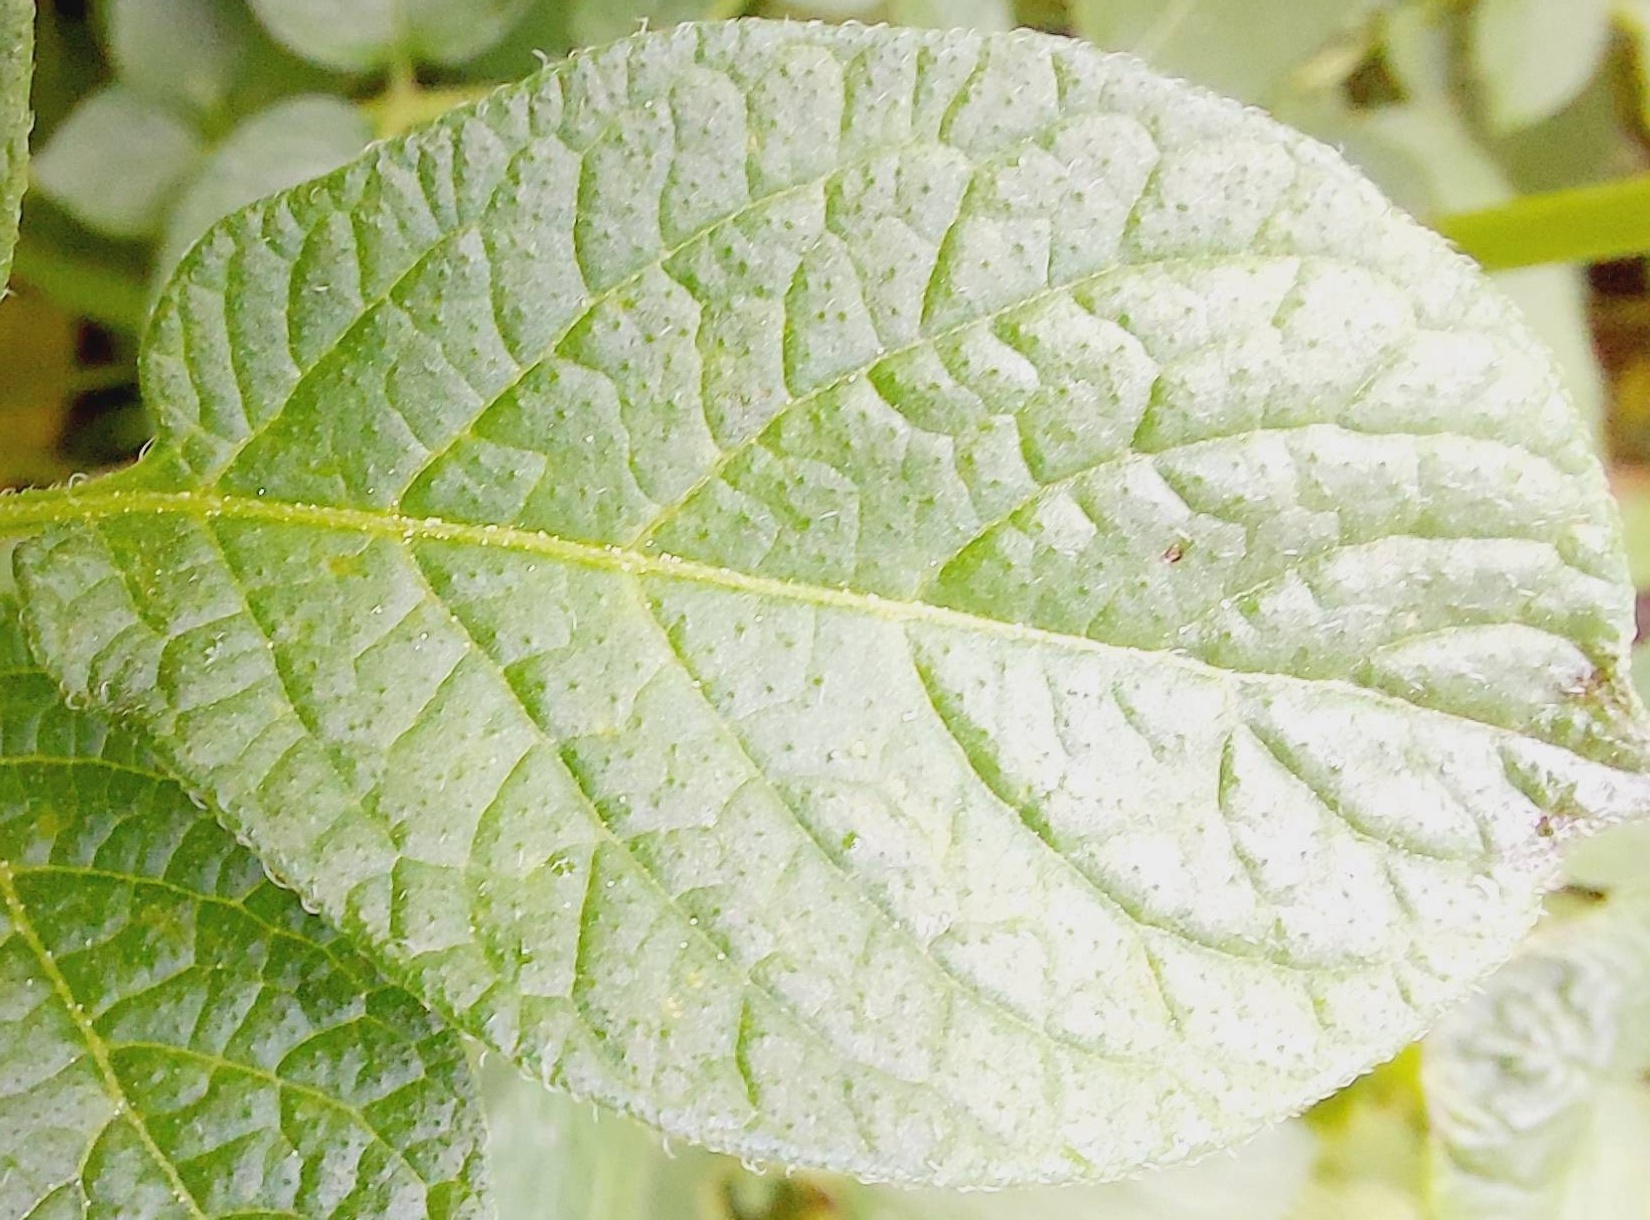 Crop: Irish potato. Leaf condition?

healthy
